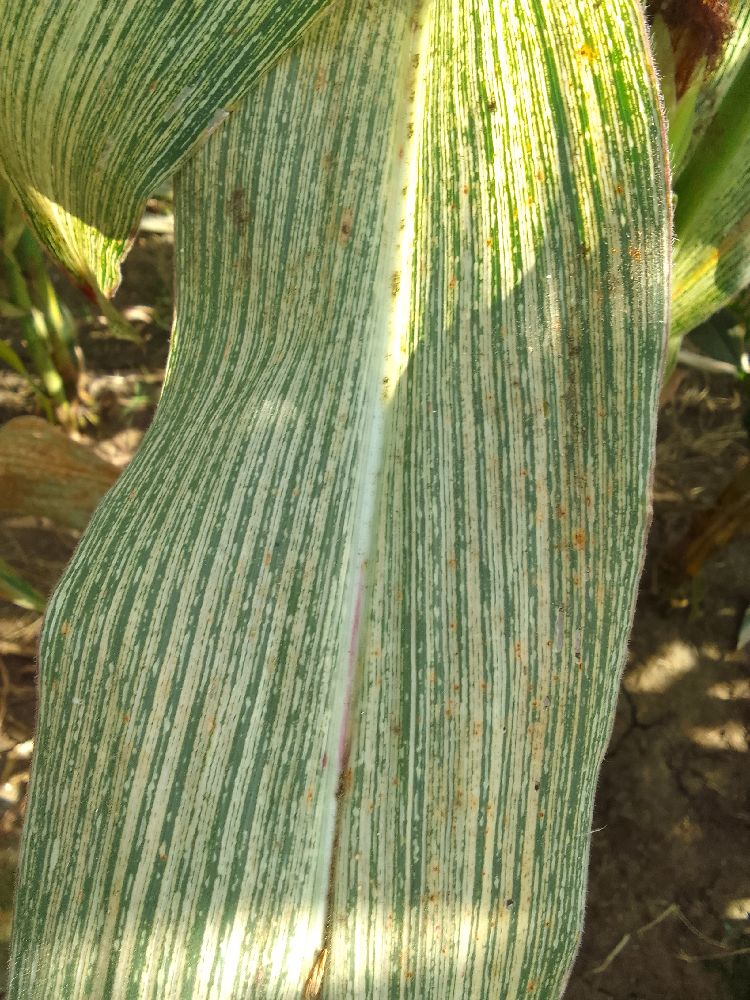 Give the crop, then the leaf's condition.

maize, maize streak virus
